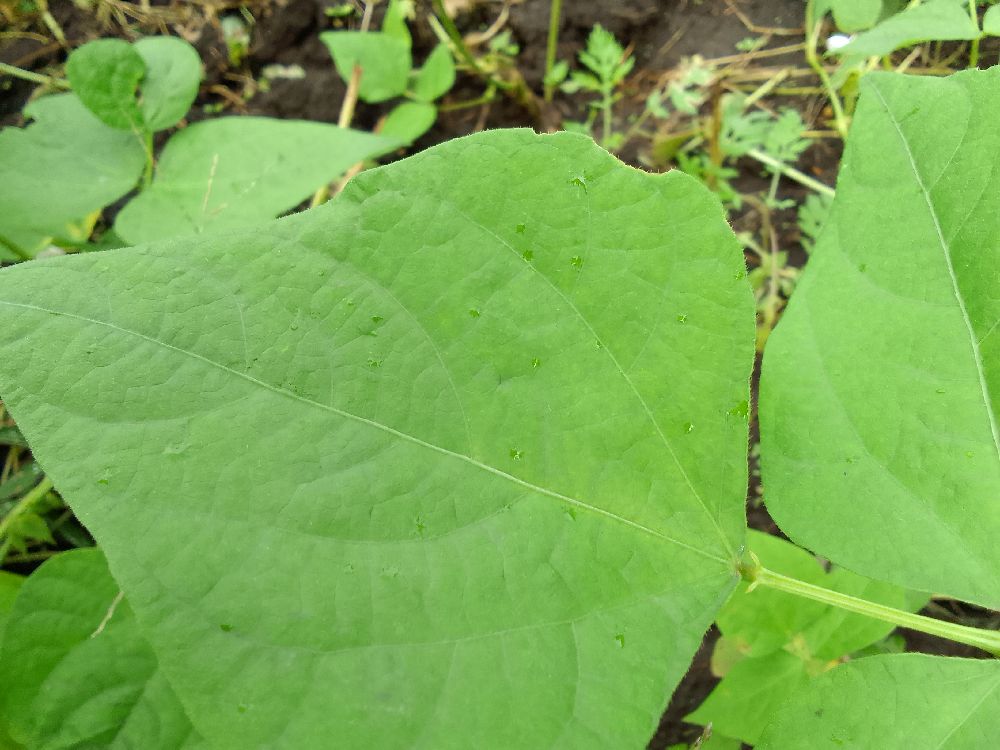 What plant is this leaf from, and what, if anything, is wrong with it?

common bean, healthy
